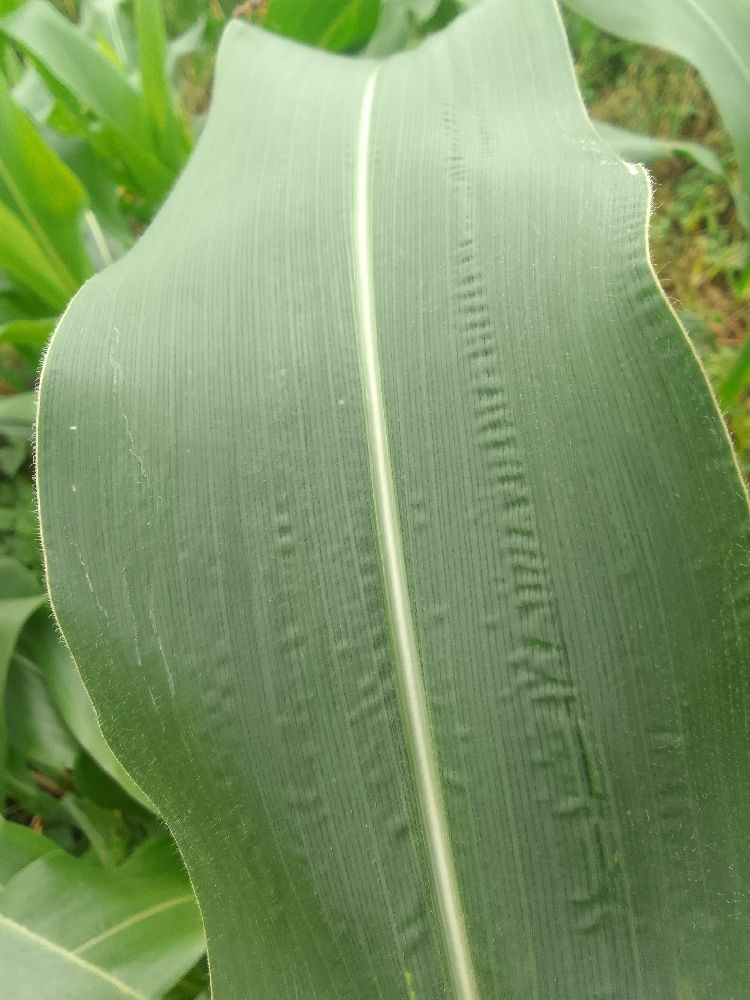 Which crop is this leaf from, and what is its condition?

maize, healthy
